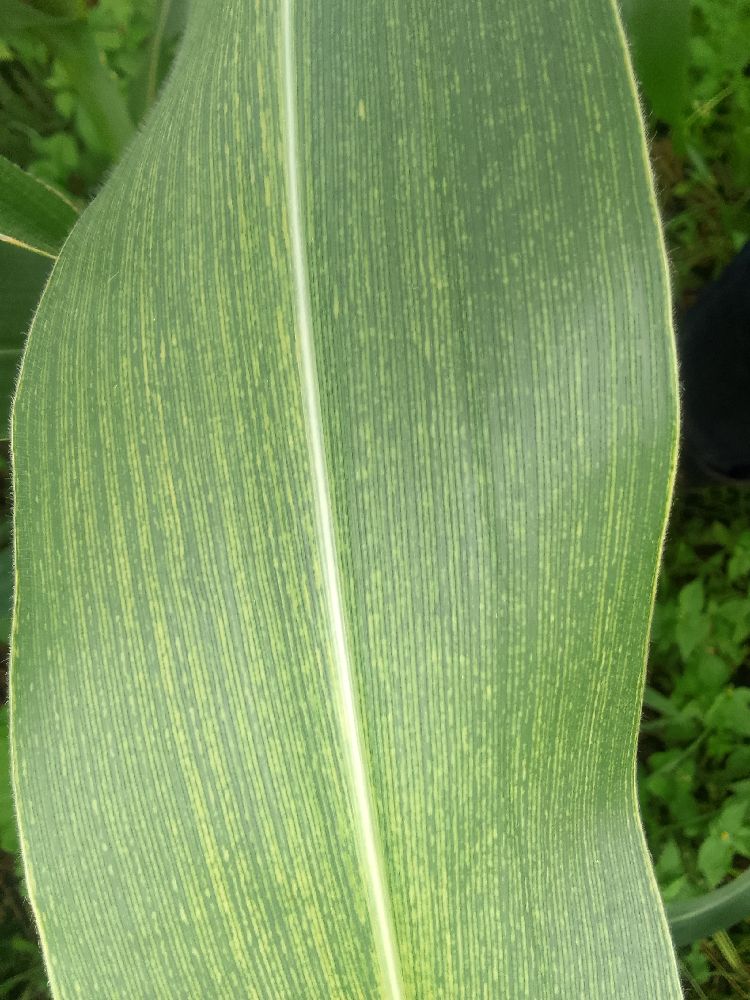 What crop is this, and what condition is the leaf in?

maize, maize streak virus
